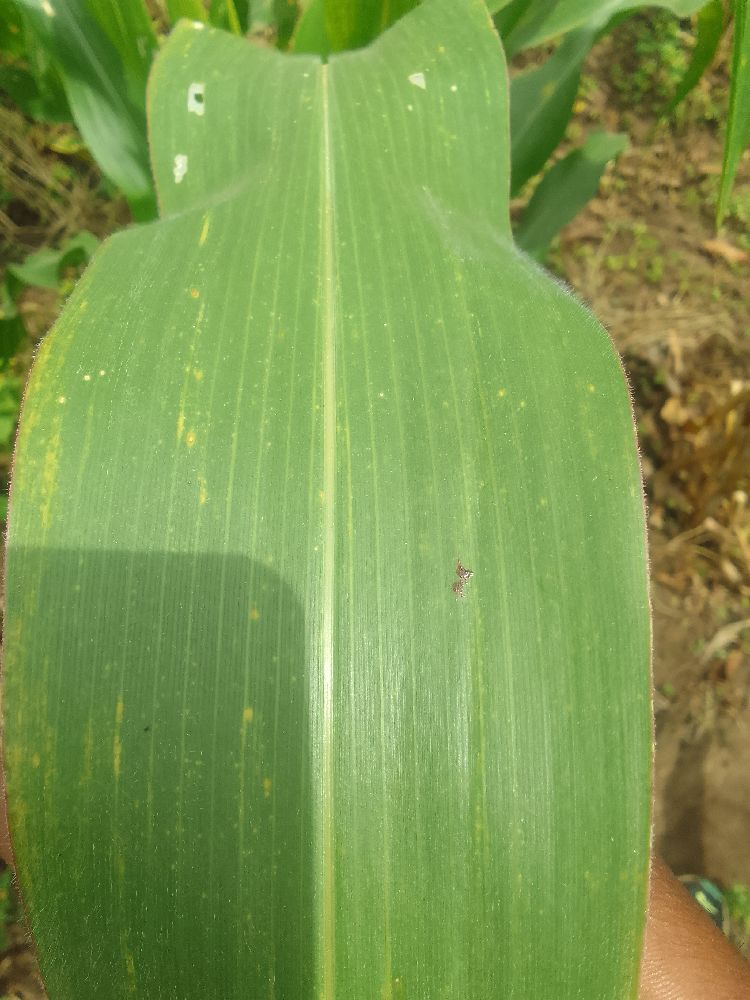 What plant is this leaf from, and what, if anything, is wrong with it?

maize, healthy
